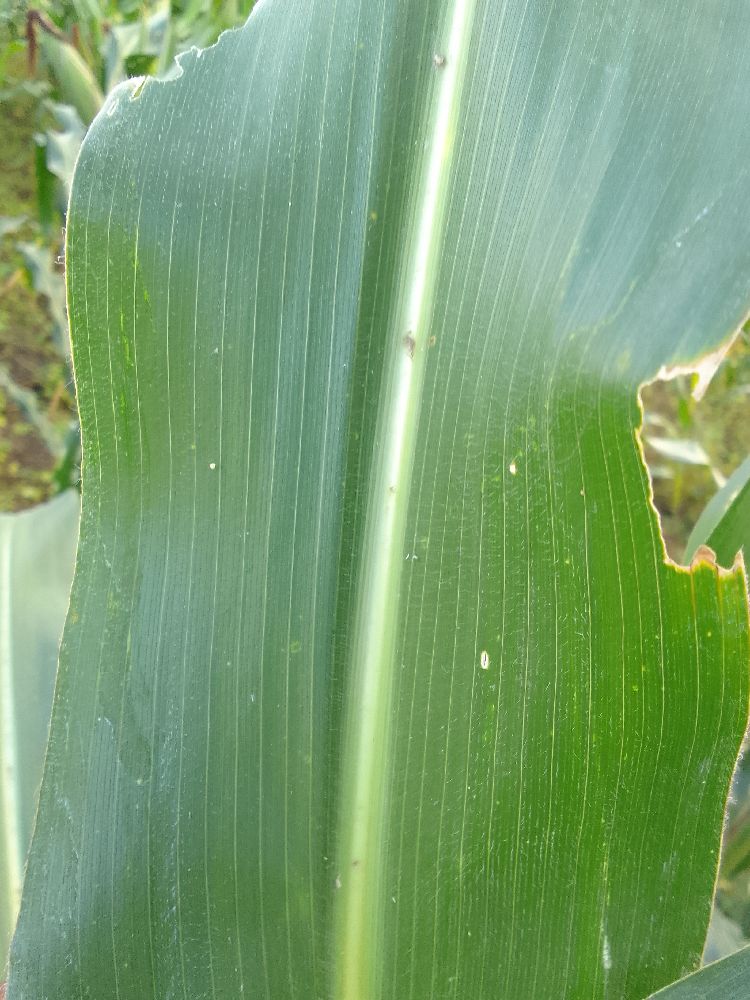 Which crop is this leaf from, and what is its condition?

maize, healthy
